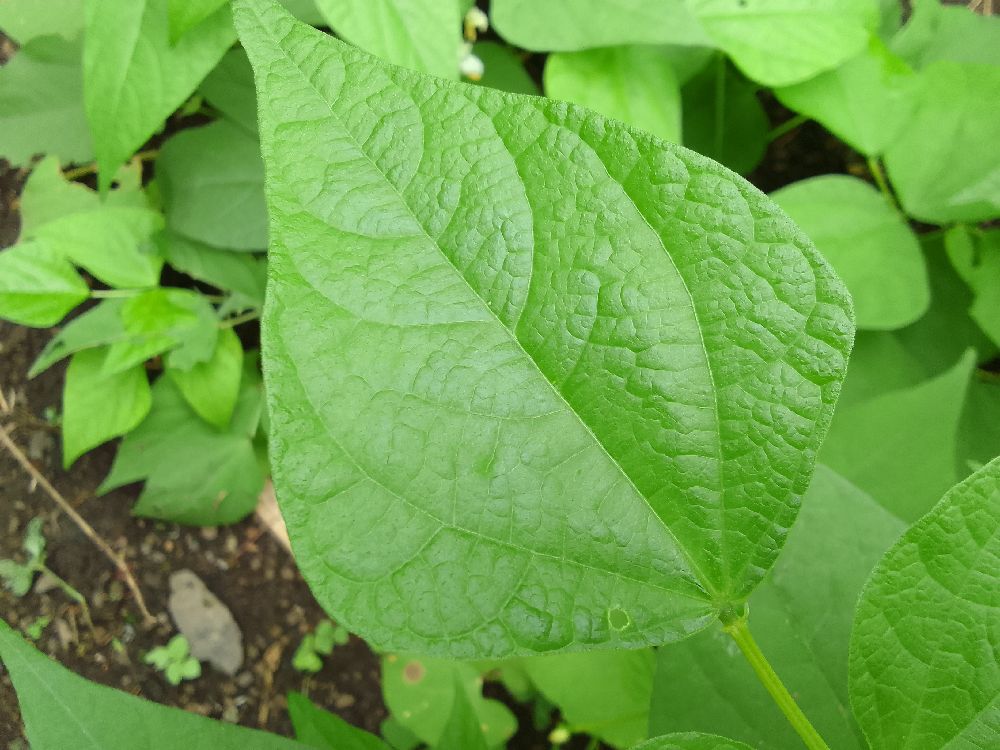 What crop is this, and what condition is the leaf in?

common bean, healthy
